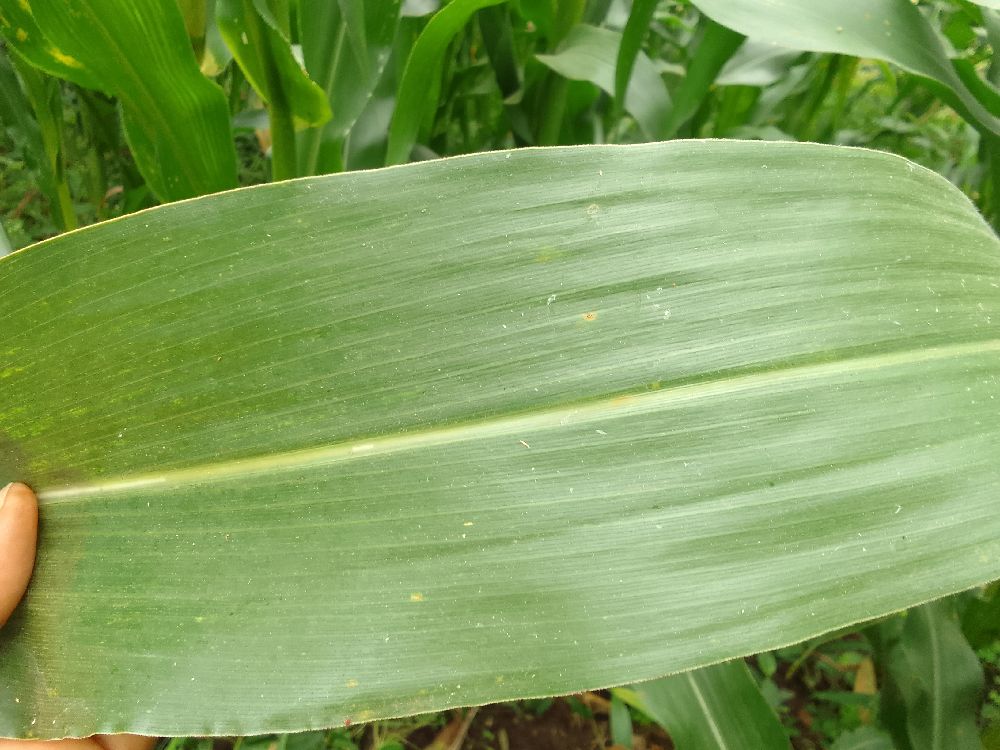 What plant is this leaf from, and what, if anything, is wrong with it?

maize, healthy
